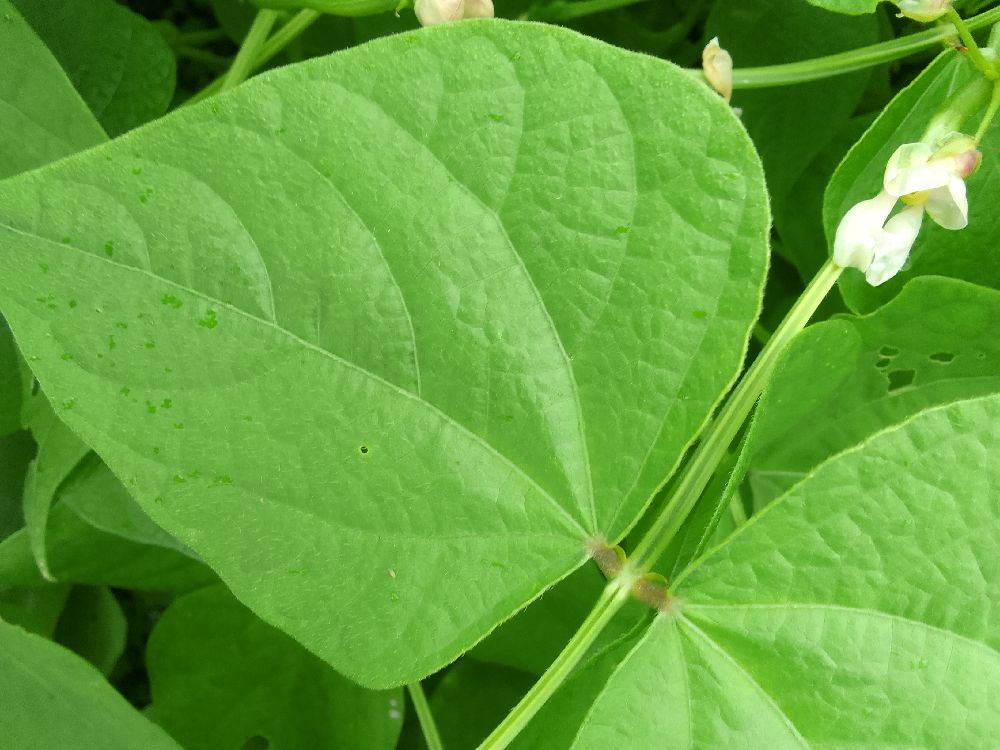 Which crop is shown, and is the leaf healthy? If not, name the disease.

common bean, healthy
